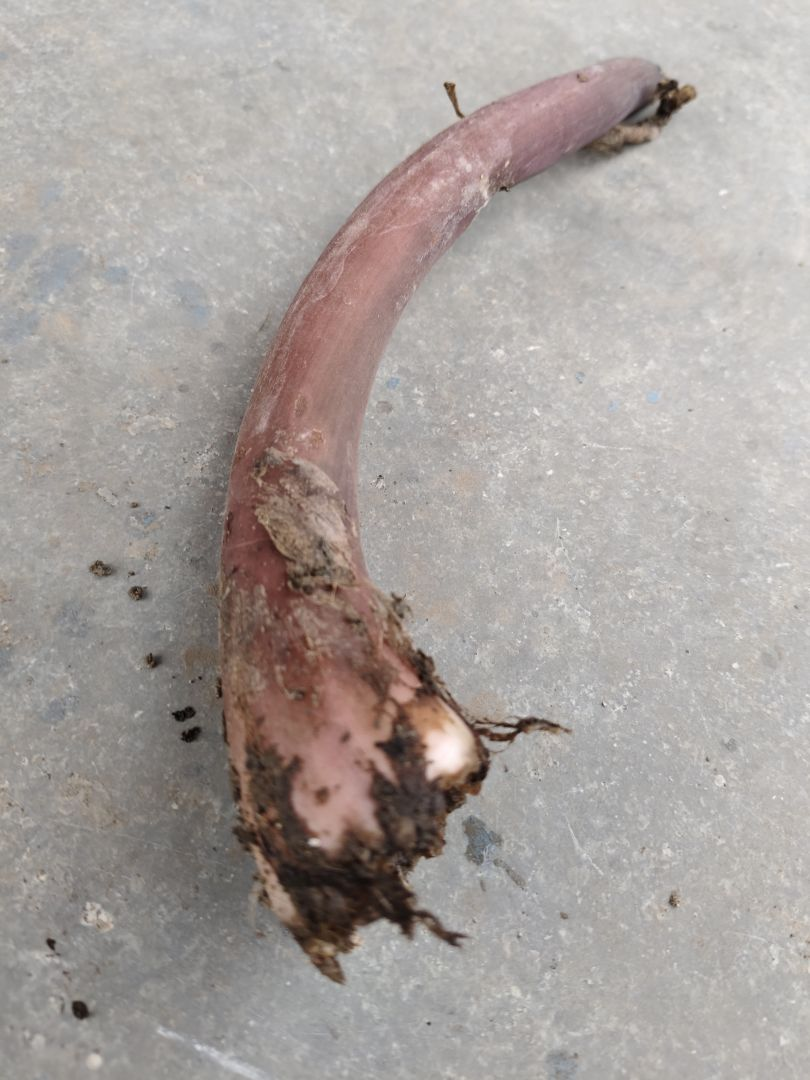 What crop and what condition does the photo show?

taro, root rot
